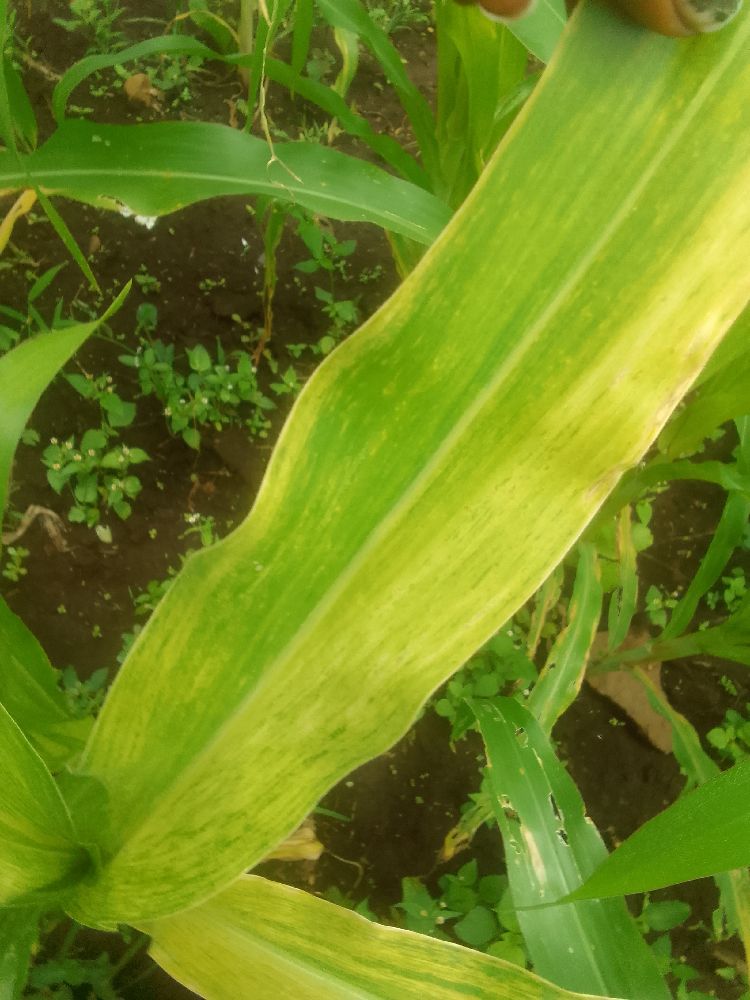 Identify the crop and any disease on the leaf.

maize, maize lethal necrosis
